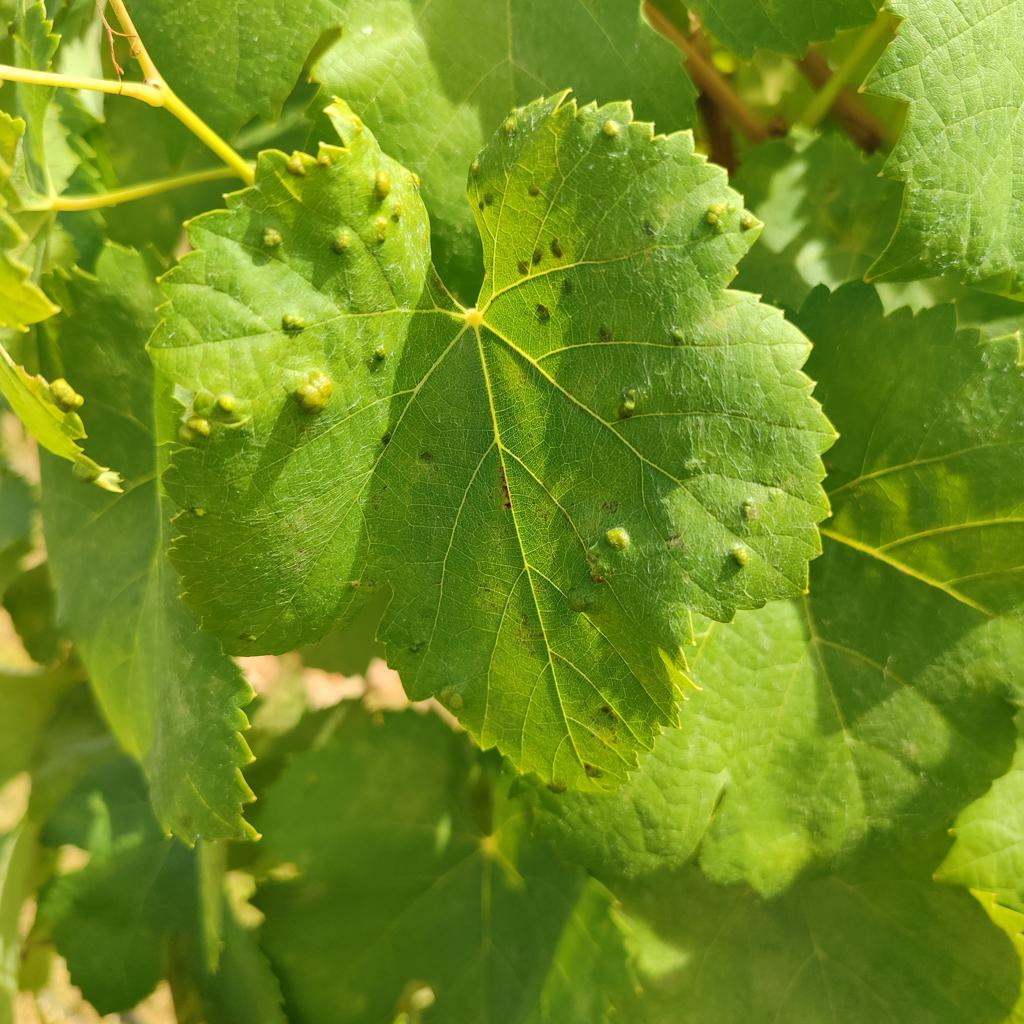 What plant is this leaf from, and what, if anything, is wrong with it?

grapevine, erineum mite
